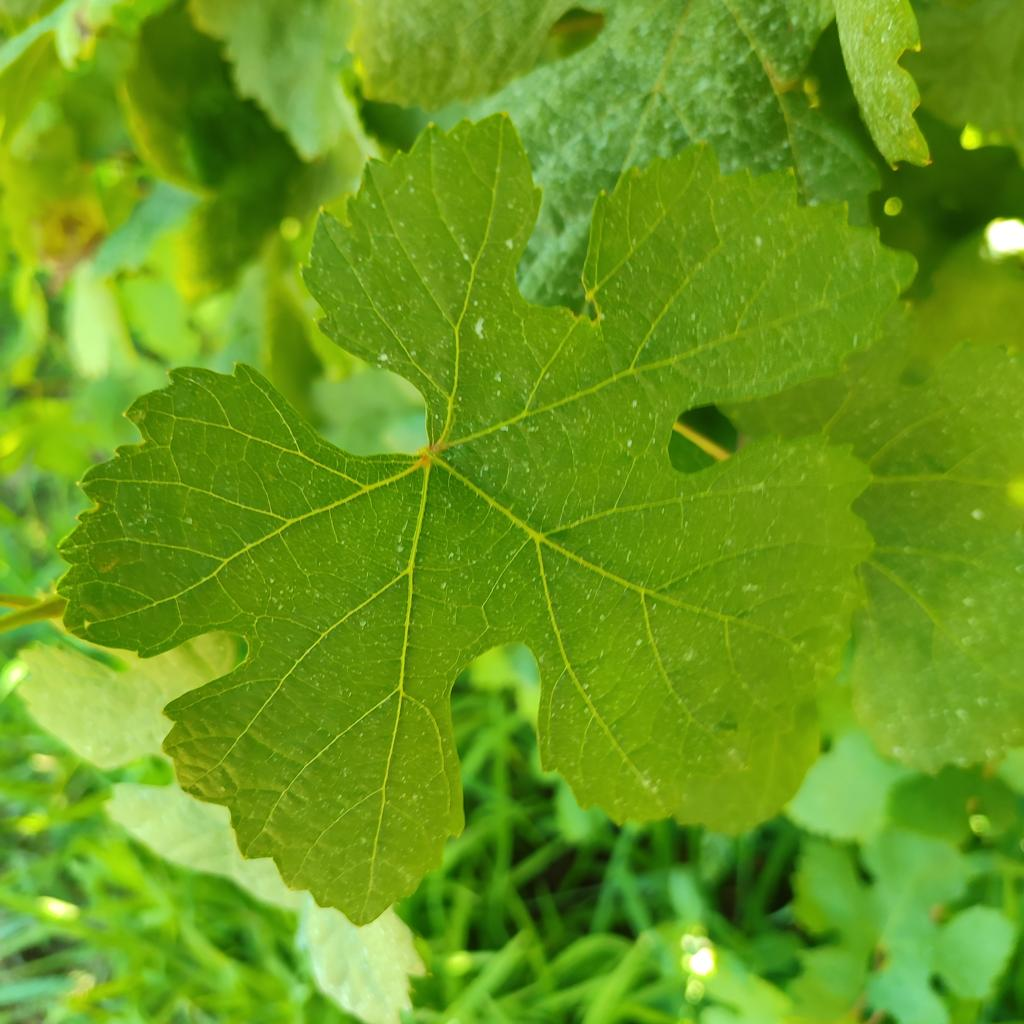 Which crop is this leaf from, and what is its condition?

grapevine, healthy
